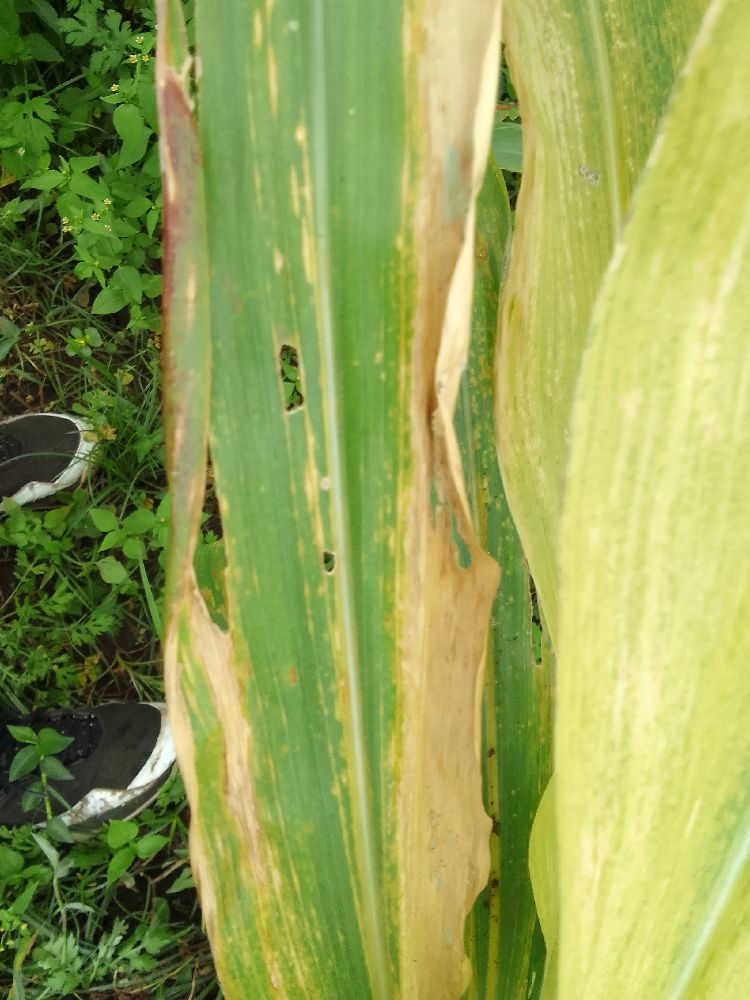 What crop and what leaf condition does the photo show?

maize, maize lethal necrosis
